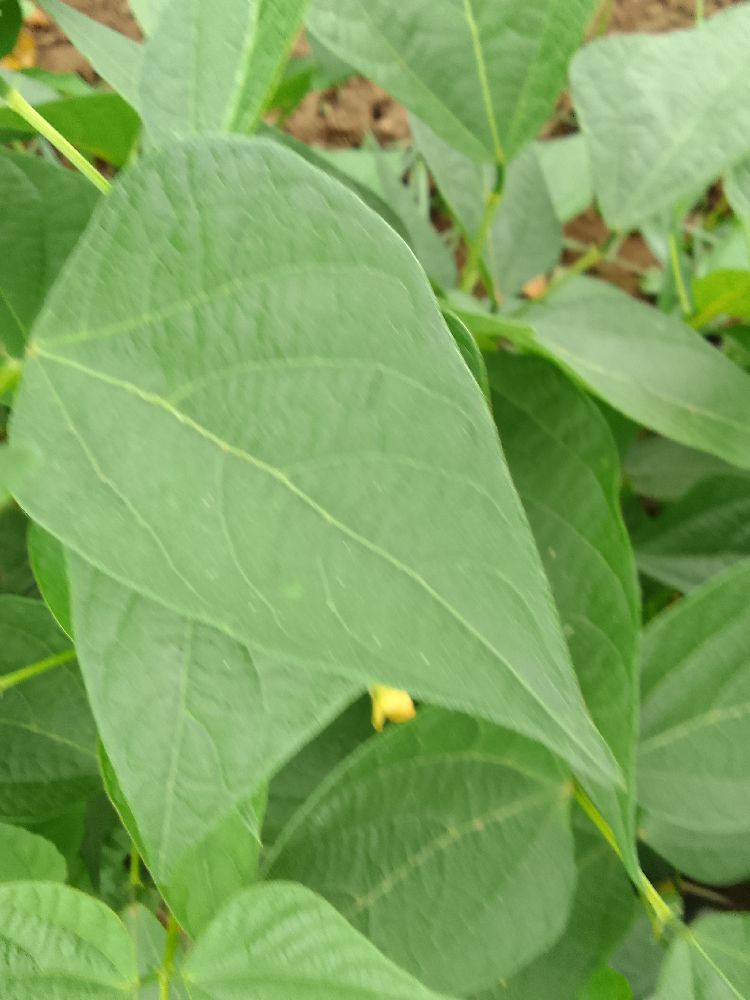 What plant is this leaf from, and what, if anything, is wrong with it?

common bean, healthy
